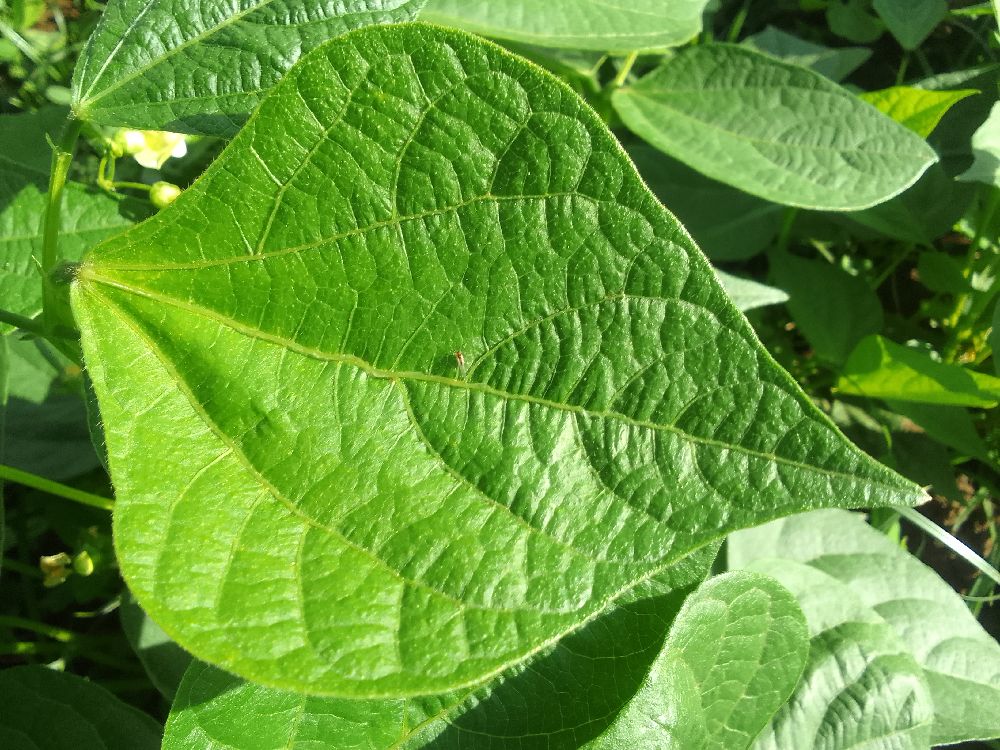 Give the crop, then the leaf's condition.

common bean, healthy
